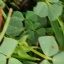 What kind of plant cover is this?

unstructured weed
